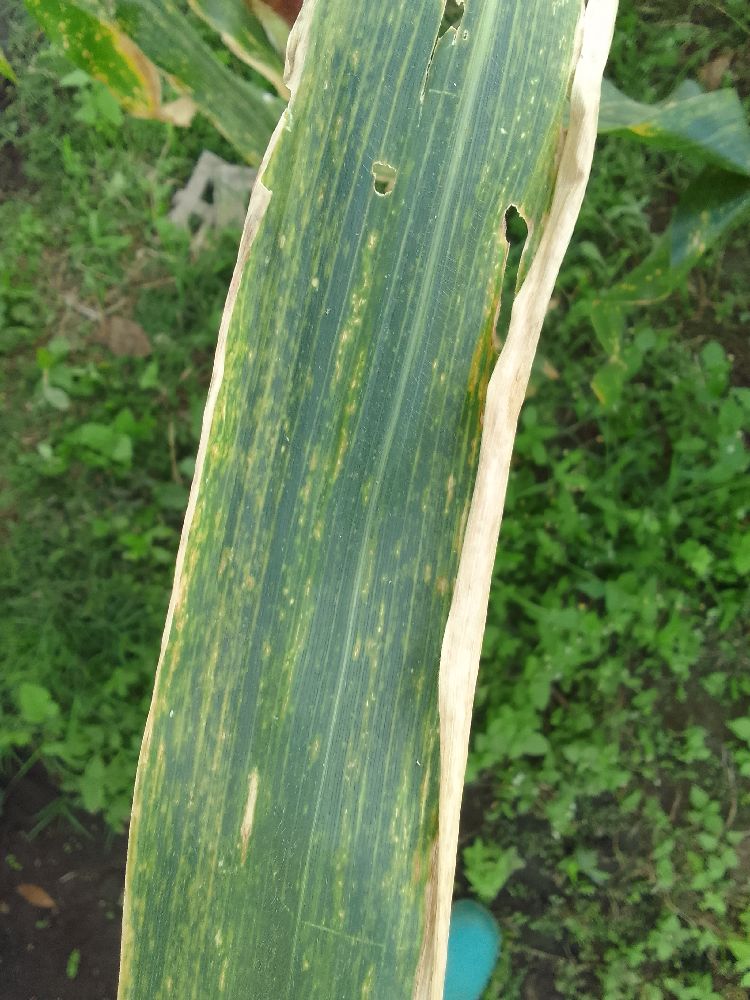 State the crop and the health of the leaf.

maize, maize lethal necrosis
